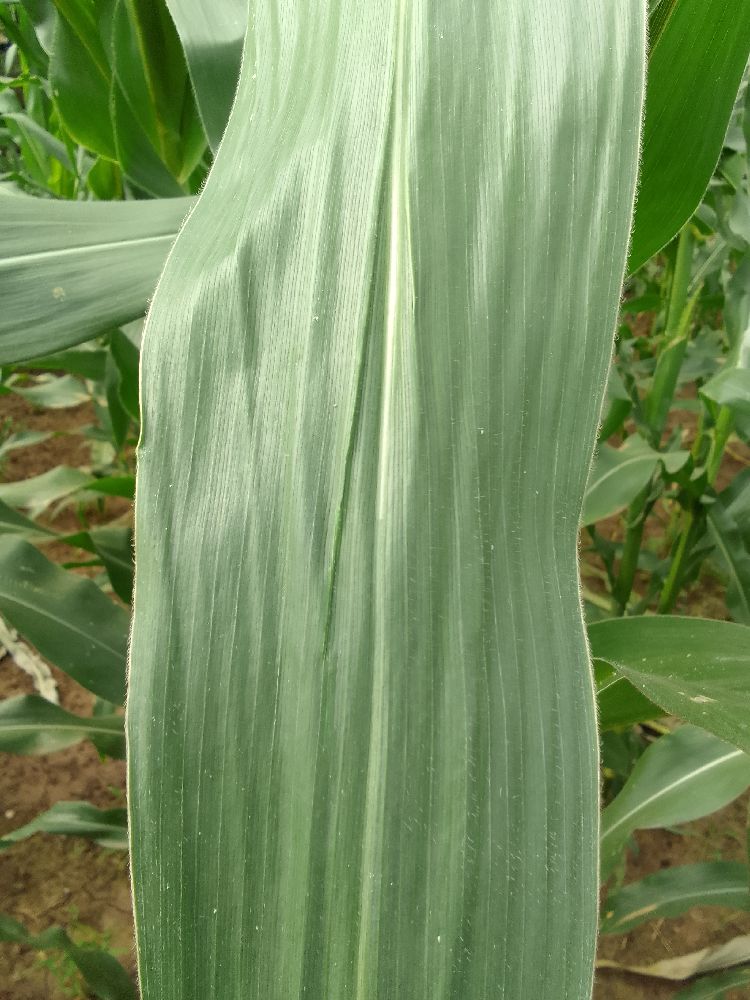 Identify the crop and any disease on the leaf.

maize, healthy
